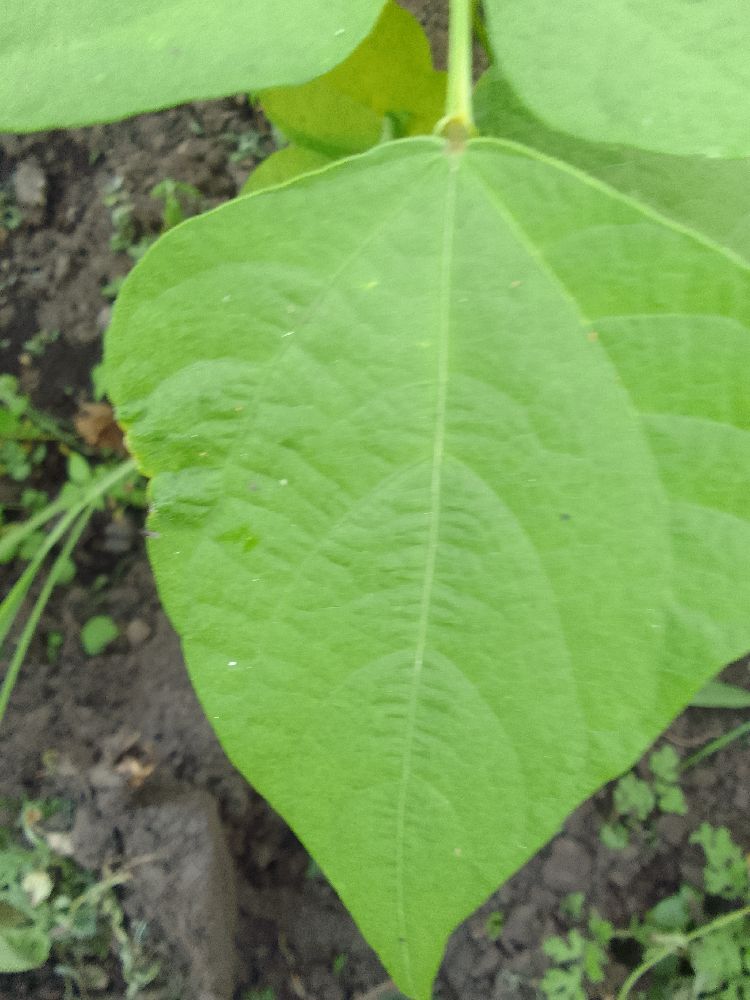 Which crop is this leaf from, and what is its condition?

common bean, healthy
